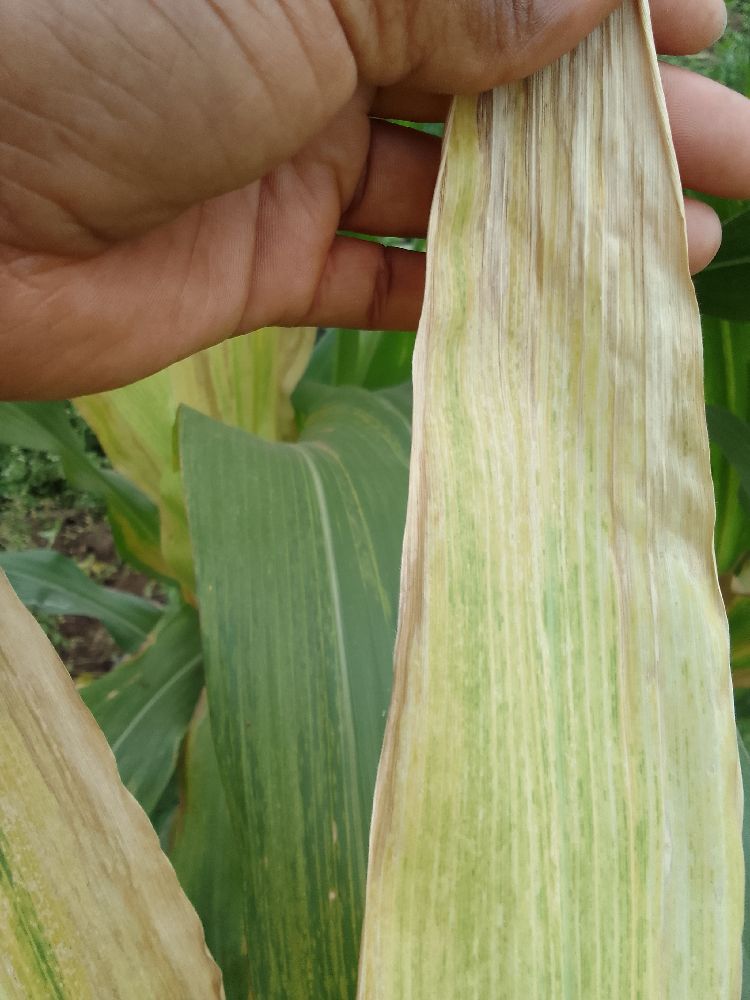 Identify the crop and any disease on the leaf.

maize, maize lethal necrosis
